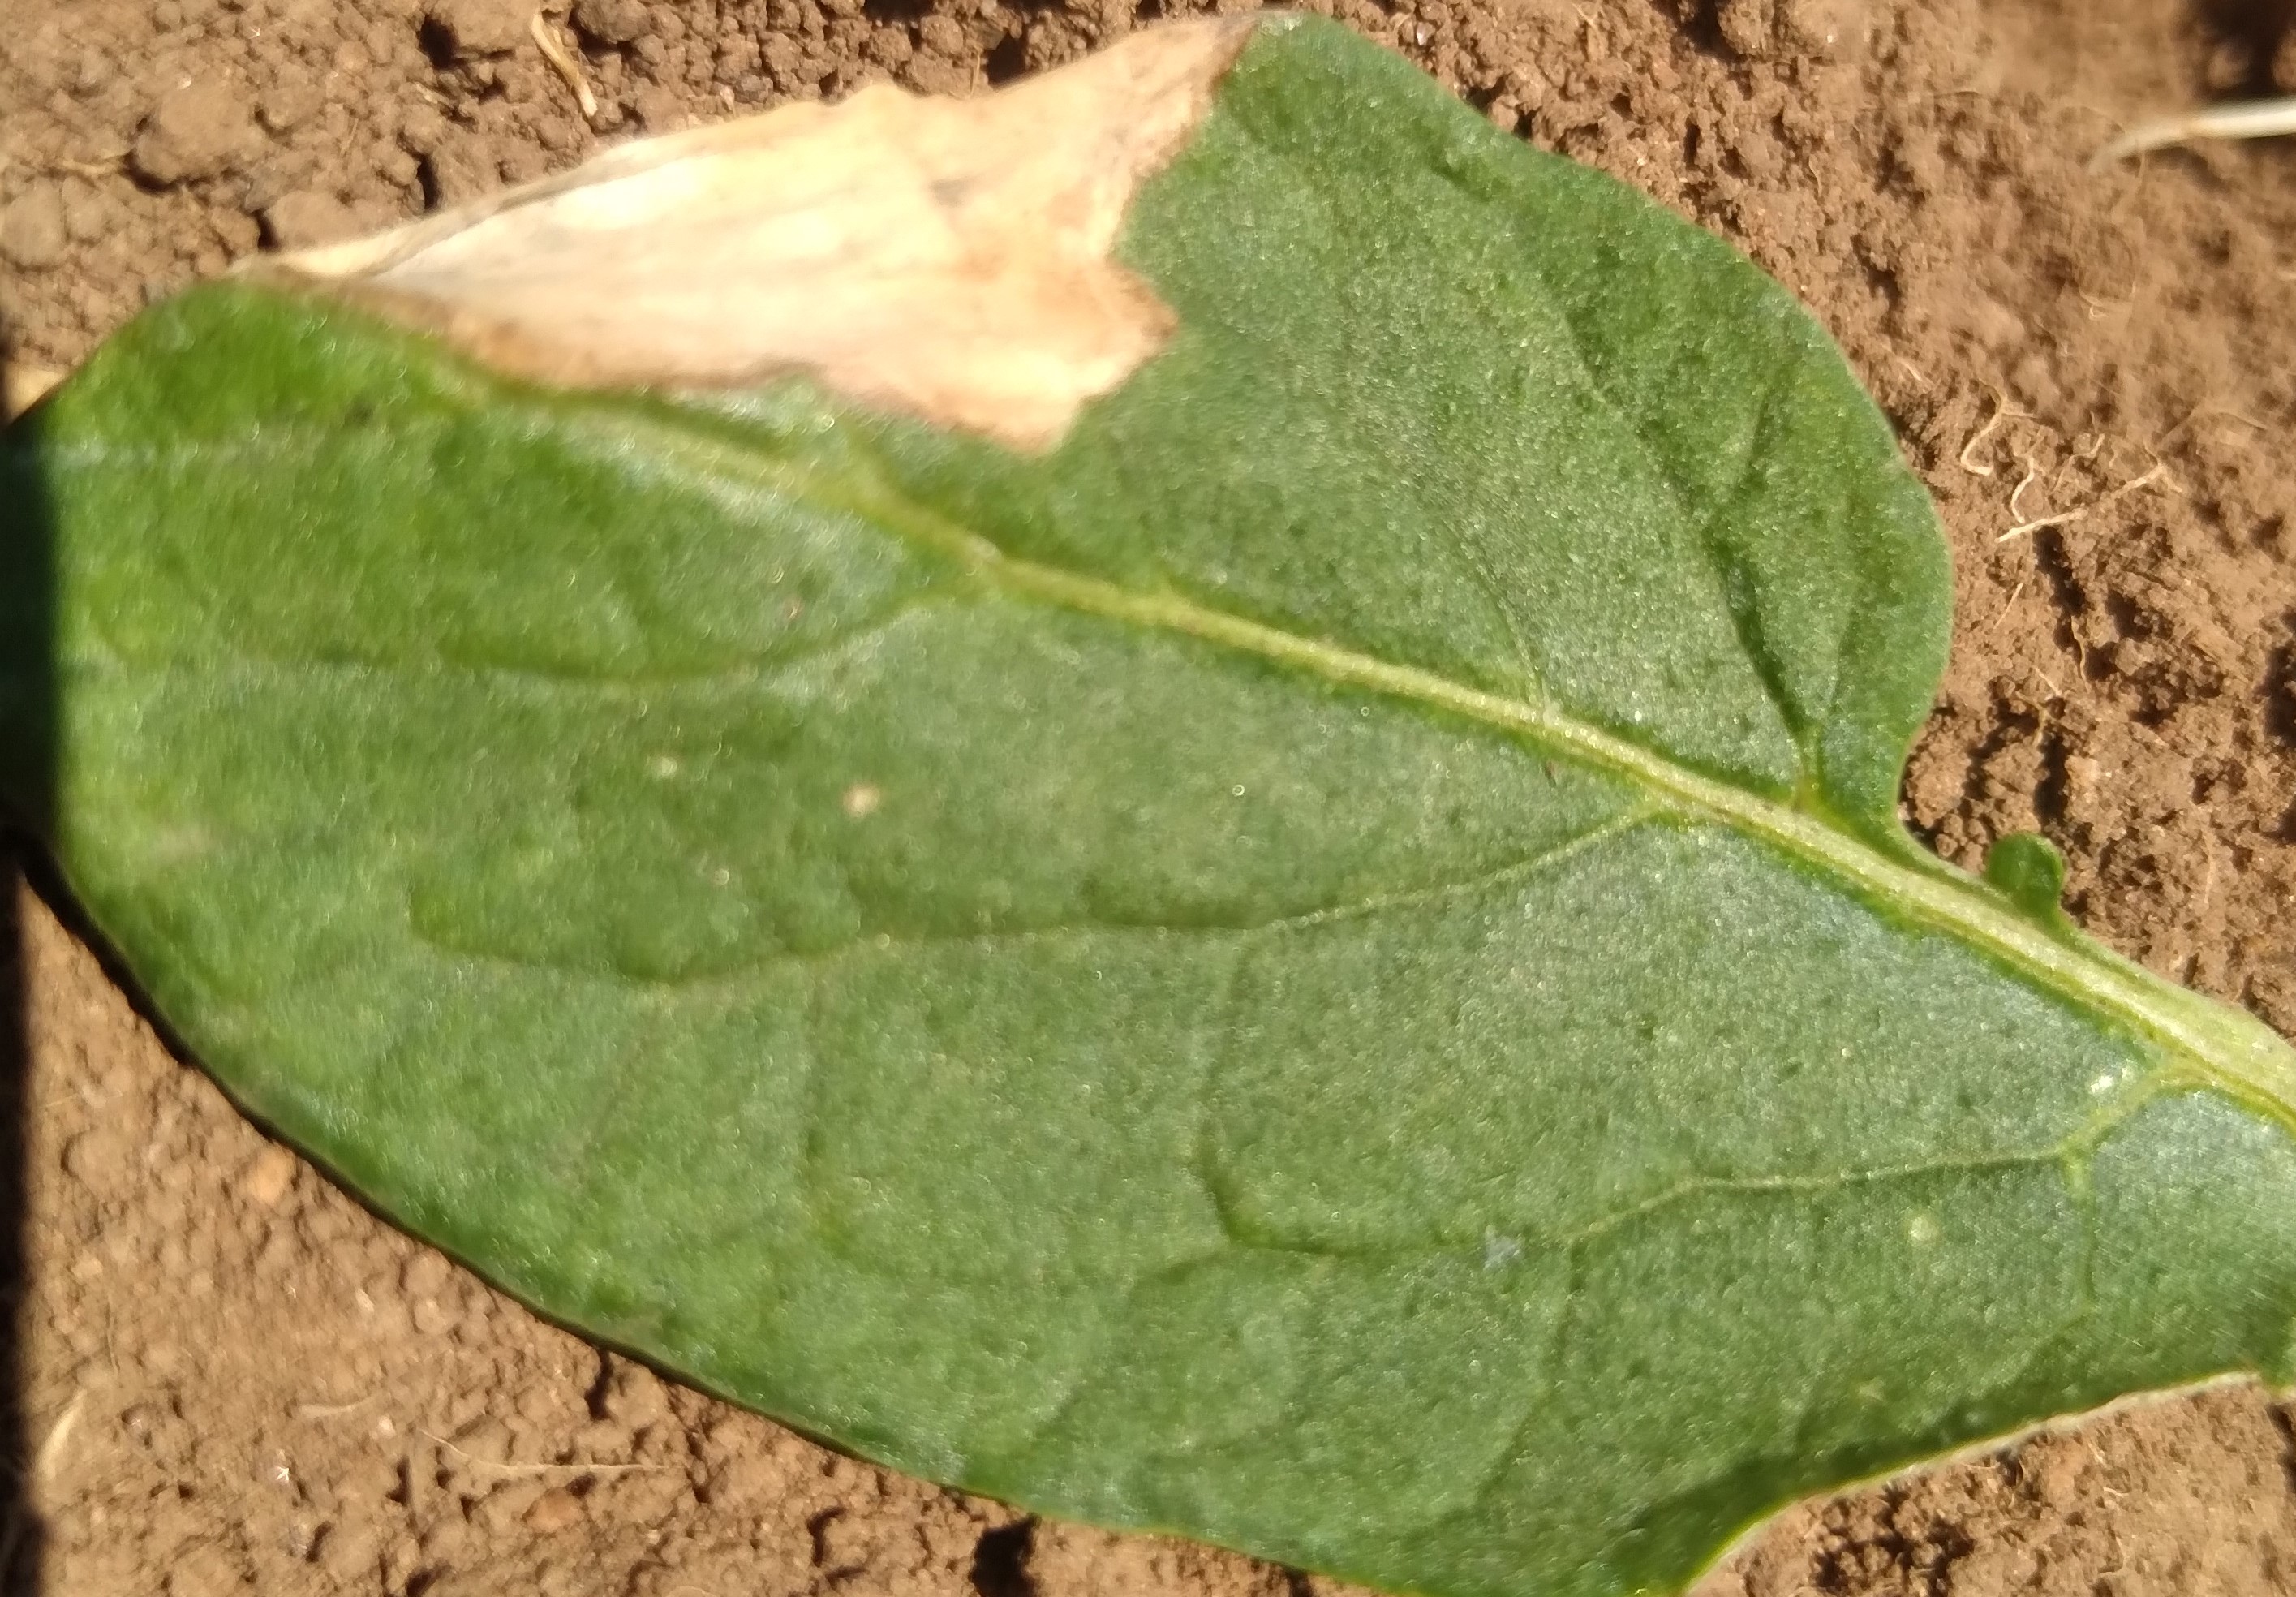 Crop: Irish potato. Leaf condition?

early blight
